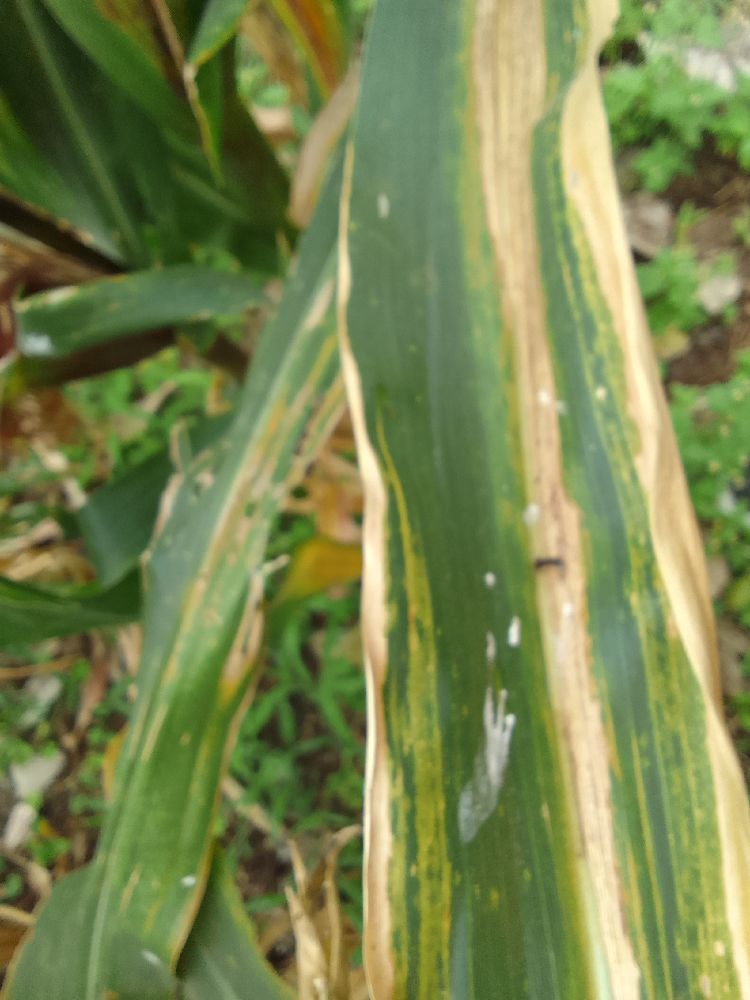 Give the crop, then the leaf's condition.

maize, maize lethal necrosis
